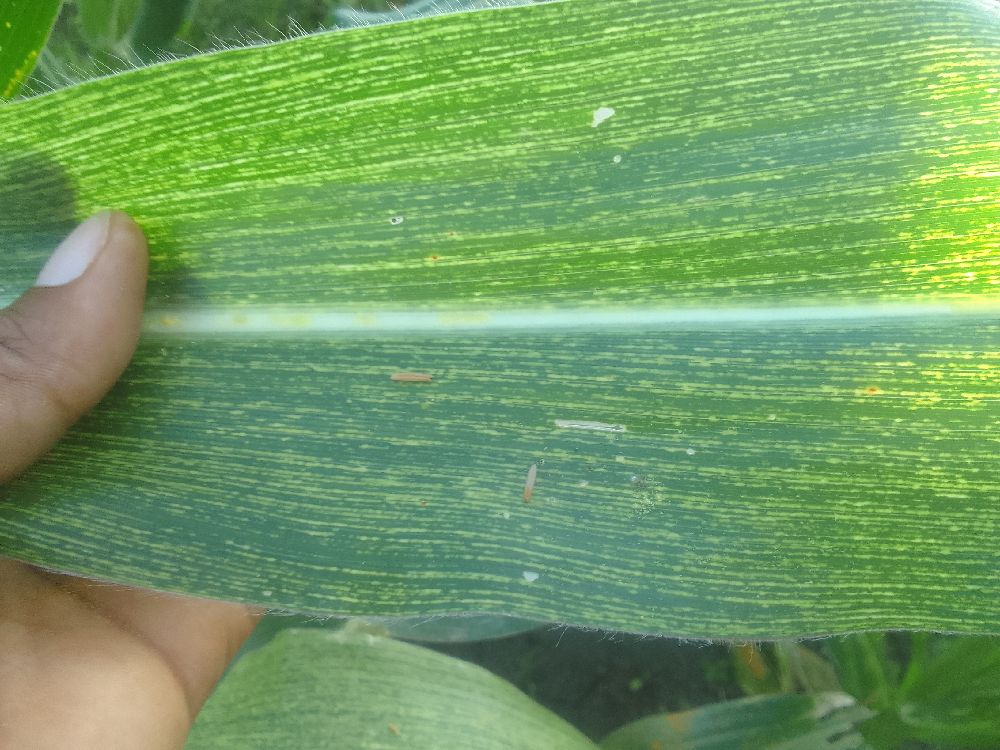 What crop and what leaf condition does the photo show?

maize, maize streak virus
